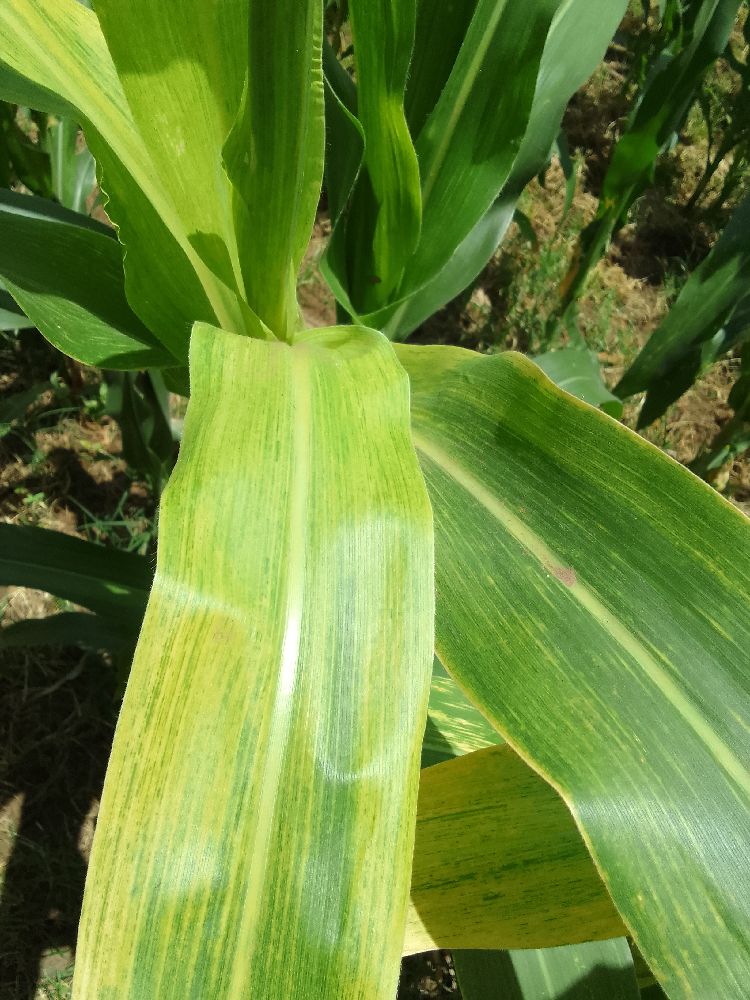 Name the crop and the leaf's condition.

maize, maize lethal necrosis
